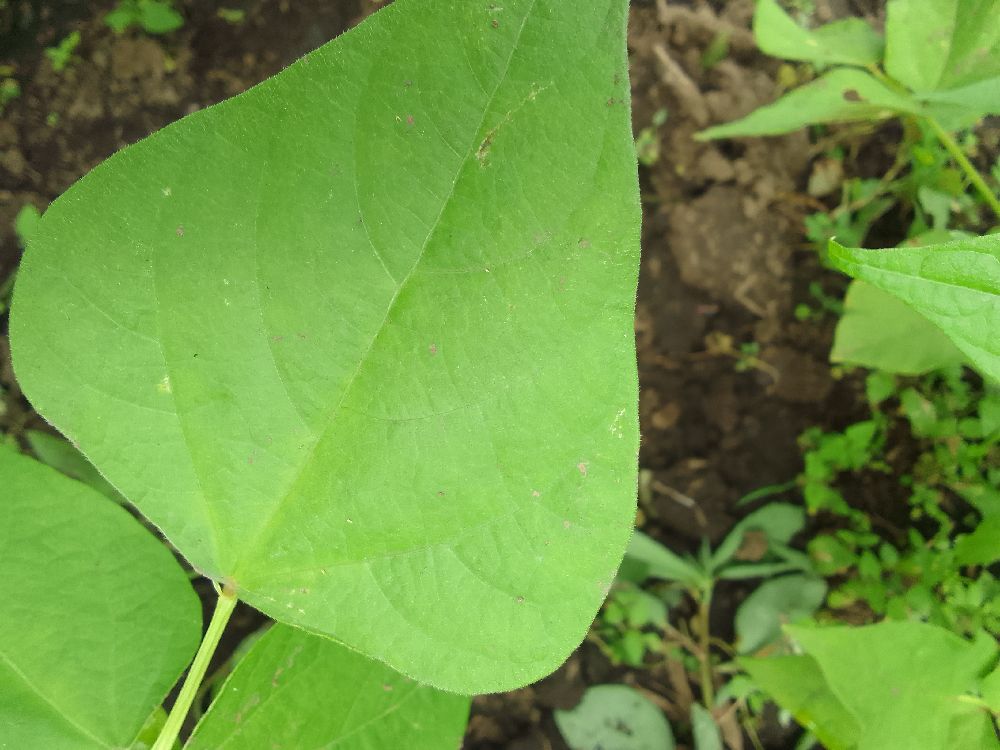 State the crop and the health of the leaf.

common bean, healthy
